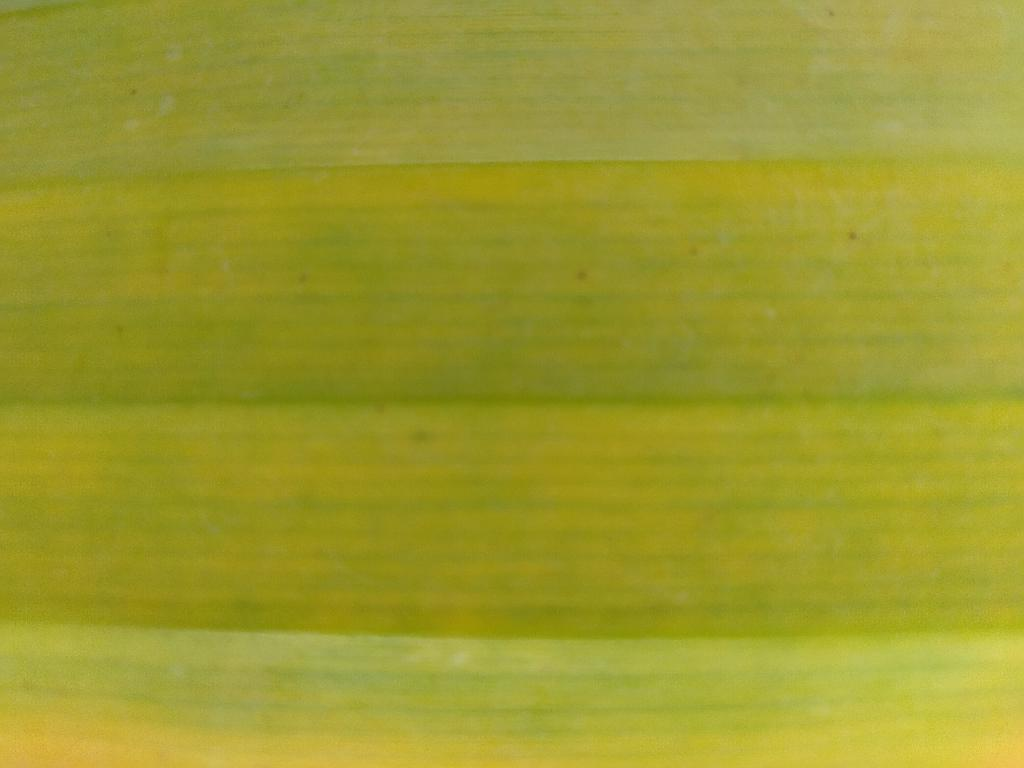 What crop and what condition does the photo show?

banana, fusarium wilt race 1
